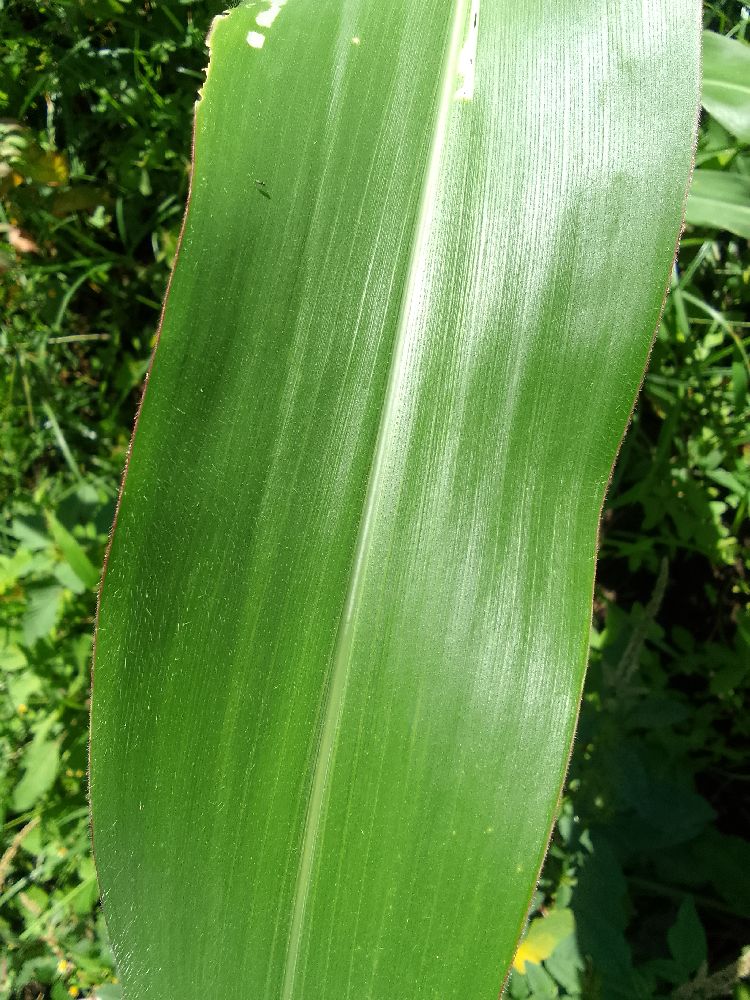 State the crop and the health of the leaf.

maize, healthy
